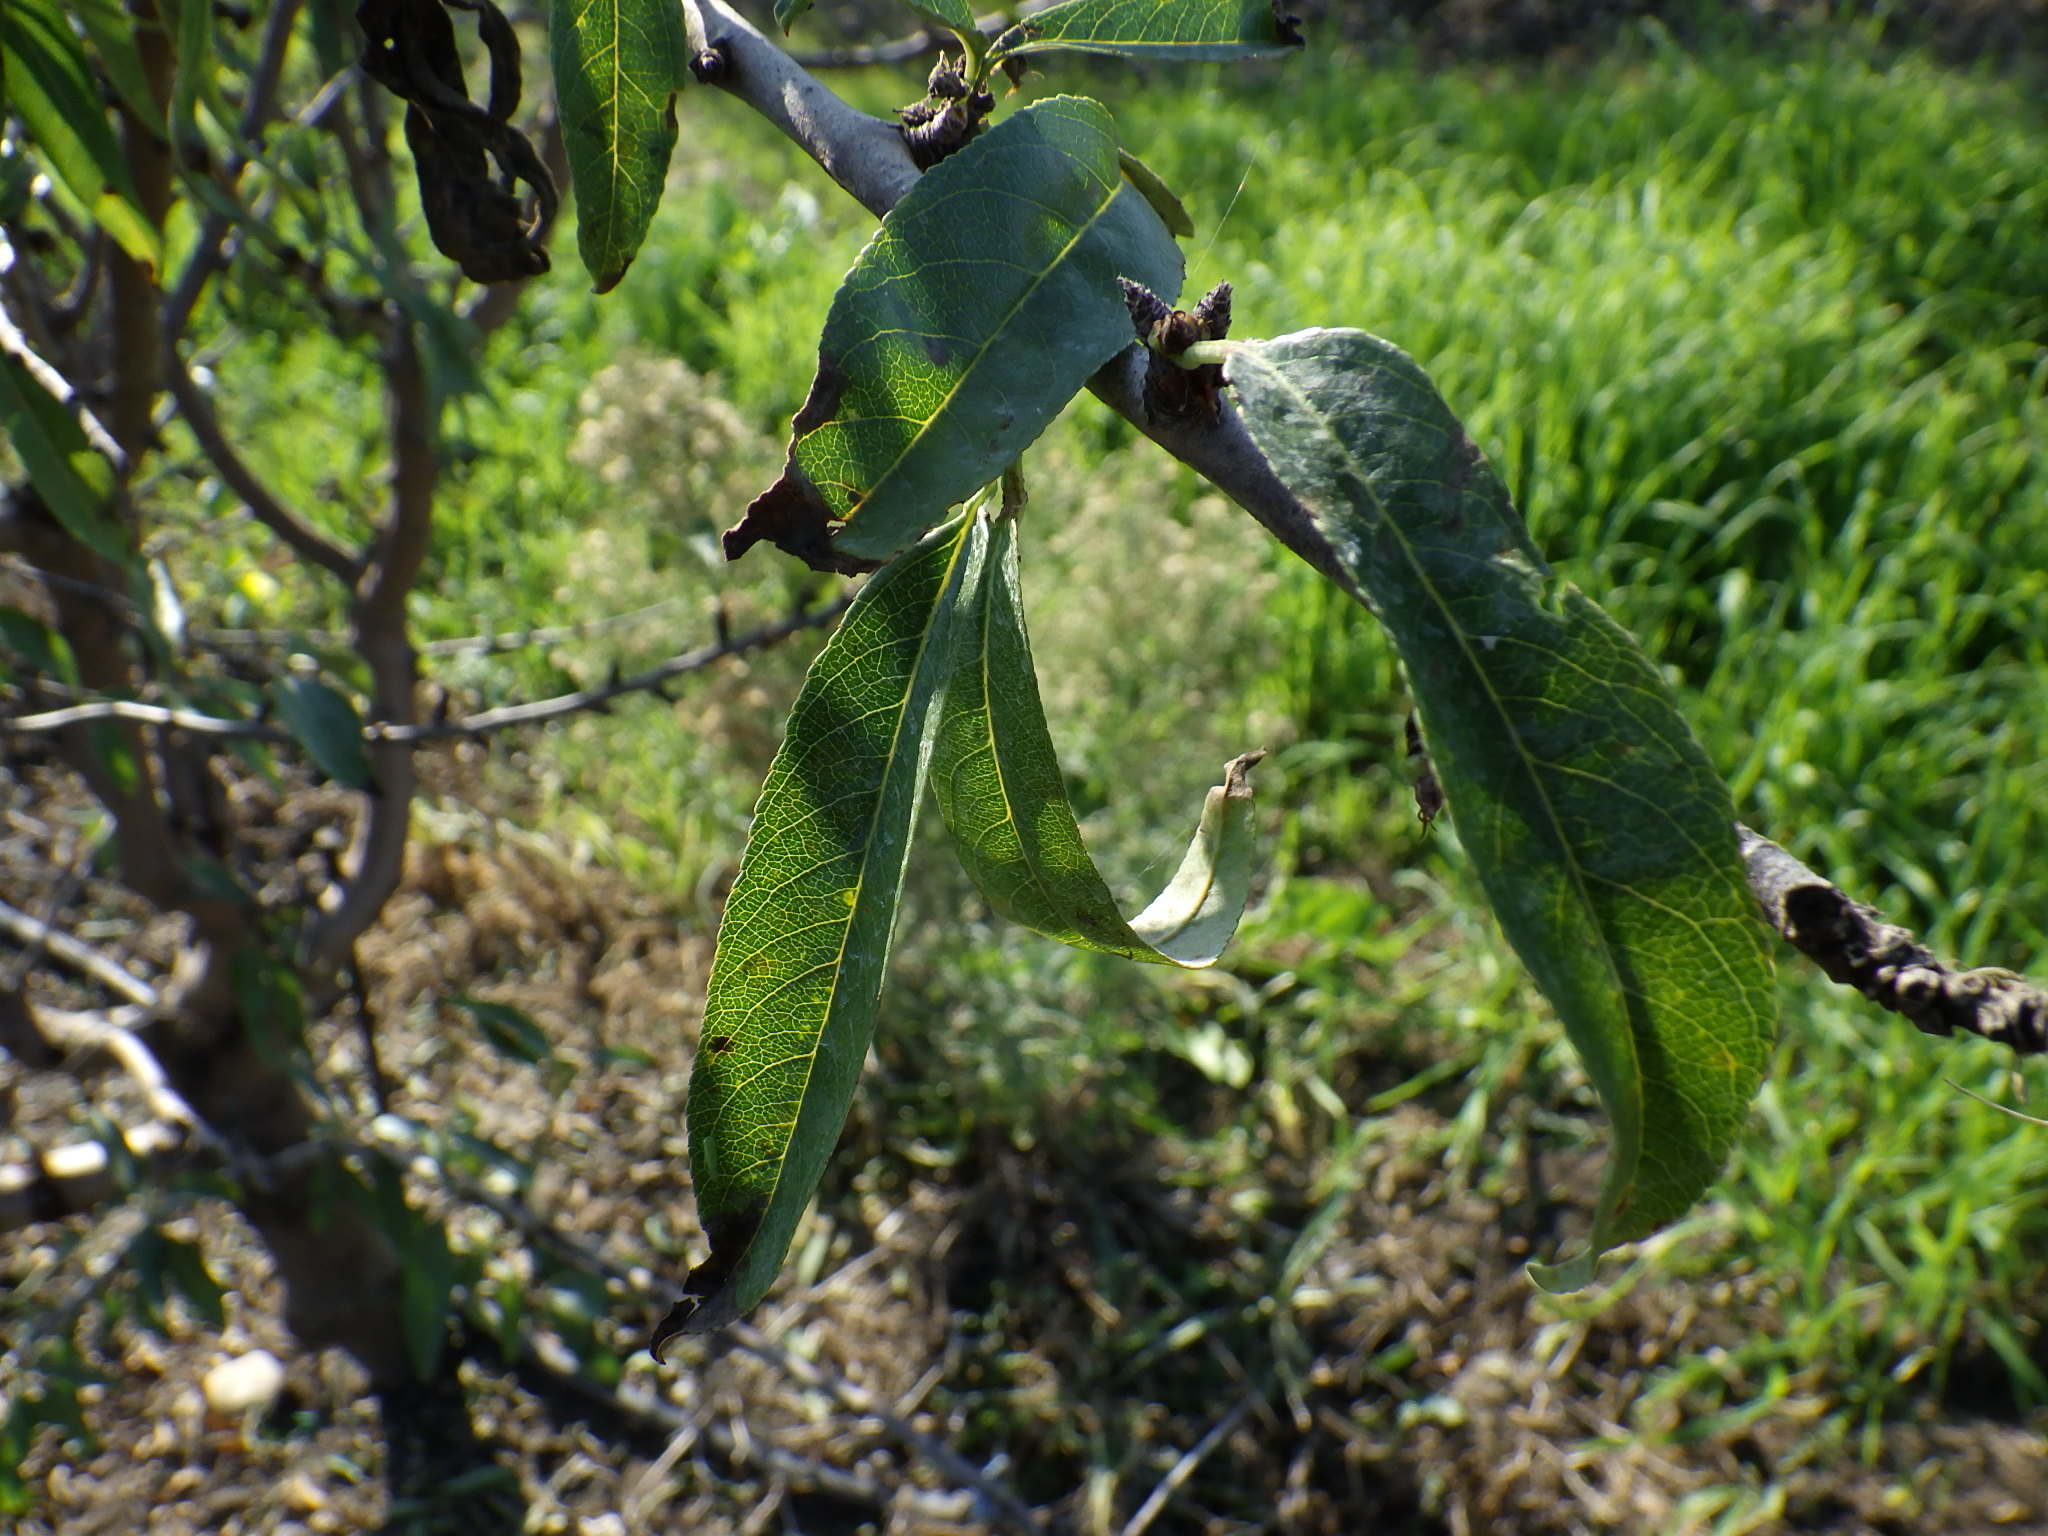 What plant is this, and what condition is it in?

almond, shot hole disease
